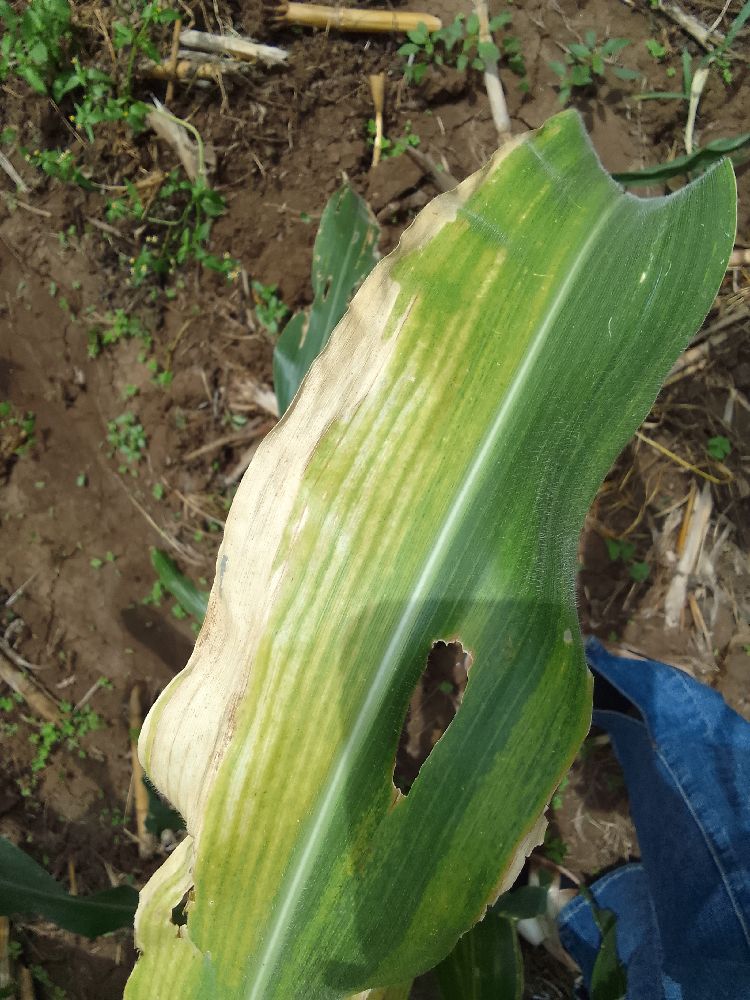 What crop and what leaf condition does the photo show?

maize, maize lethal necrosis
